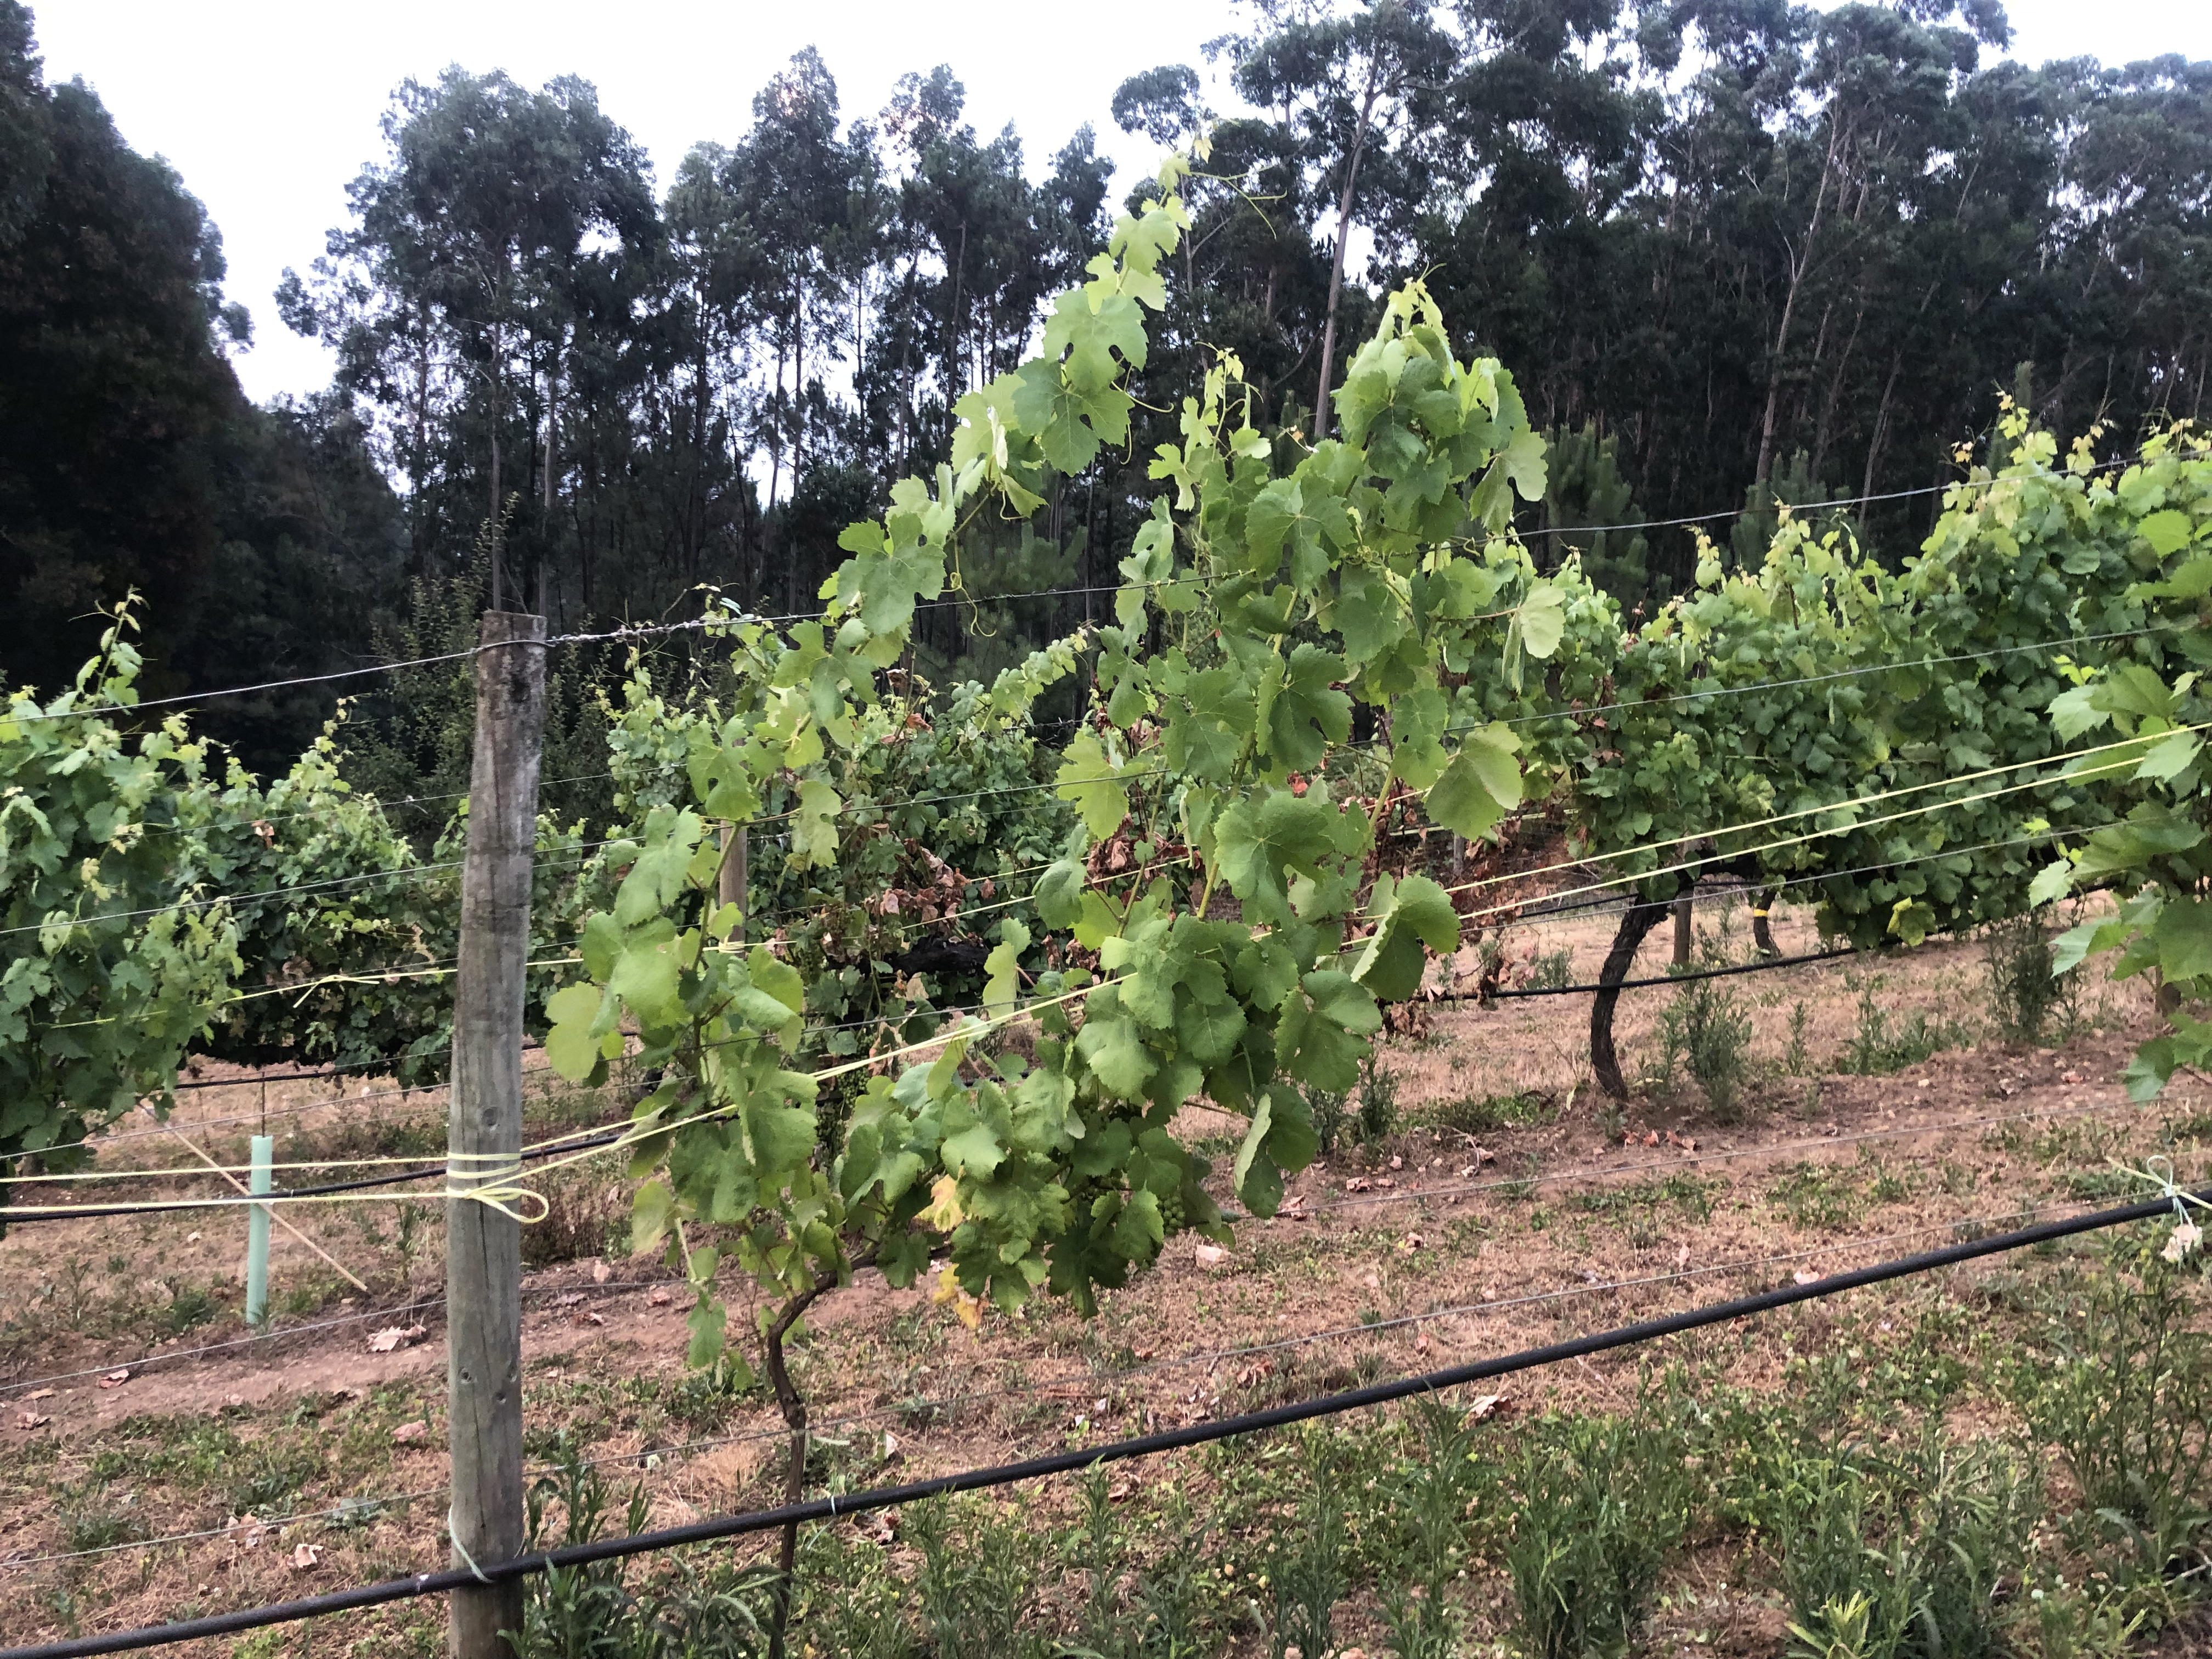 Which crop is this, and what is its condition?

grapevine, not affected by esca disease
